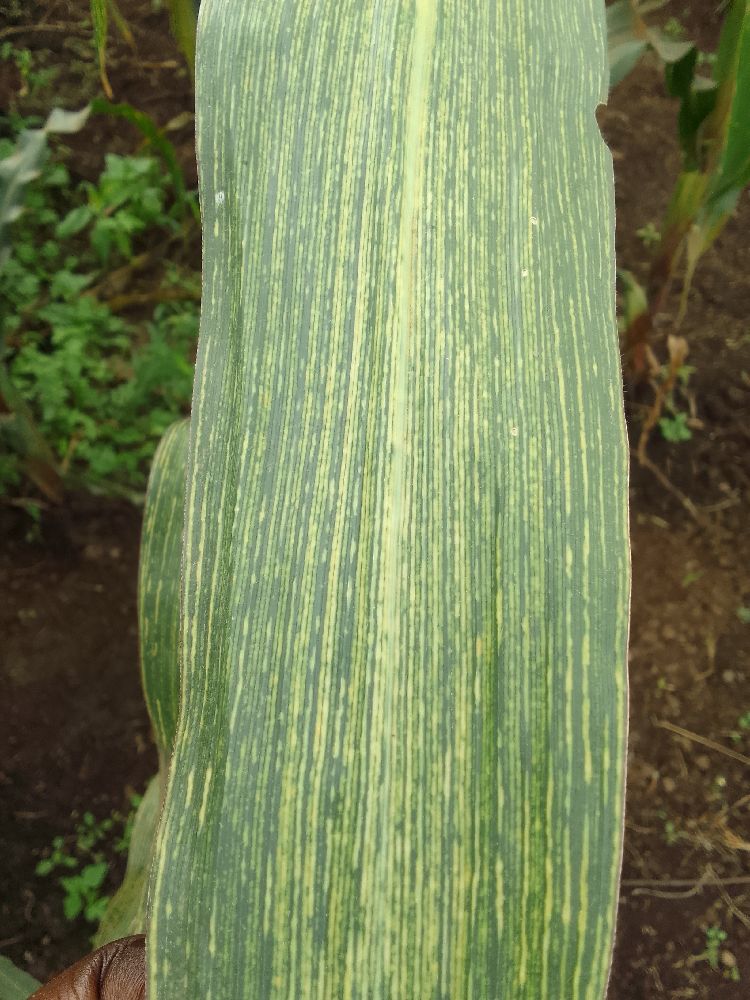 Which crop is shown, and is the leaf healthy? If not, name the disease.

maize, maize streak virus
